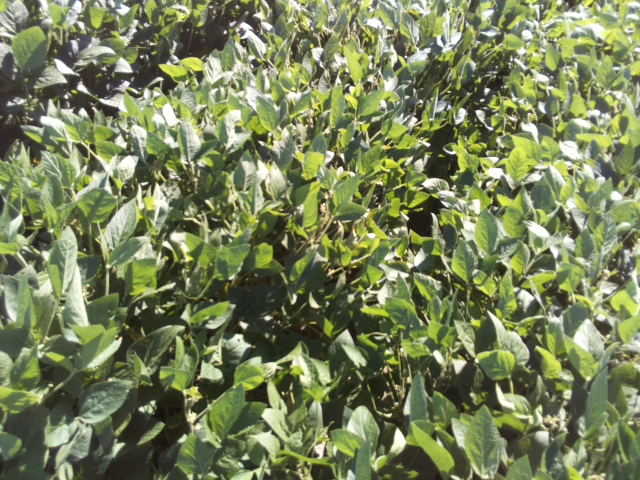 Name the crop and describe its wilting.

soybean, leaflets folding inward at secondary pulvinus with no turgor loss in leaflets or petioles
